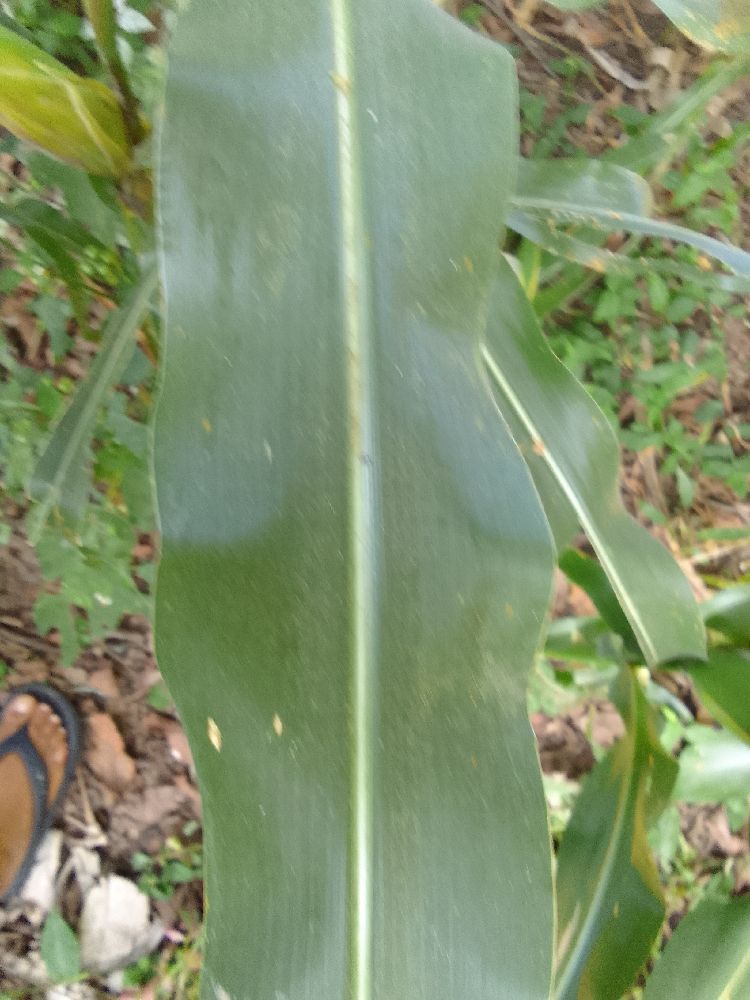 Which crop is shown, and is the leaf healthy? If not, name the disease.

maize, healthy
